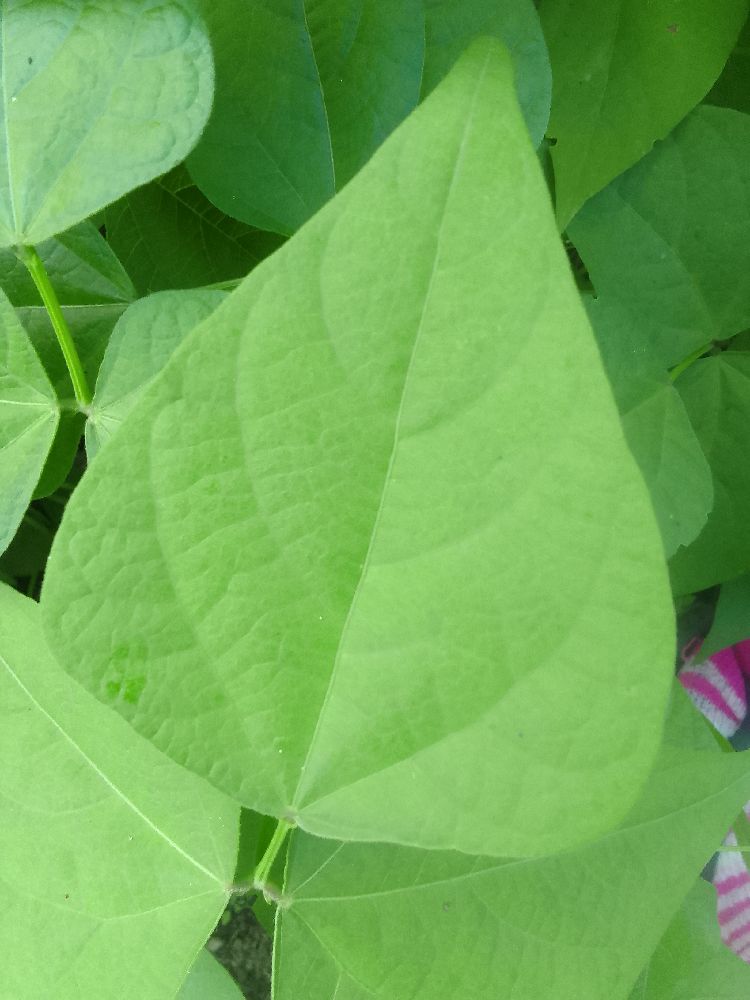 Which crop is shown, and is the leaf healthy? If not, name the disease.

common bean, healthy
